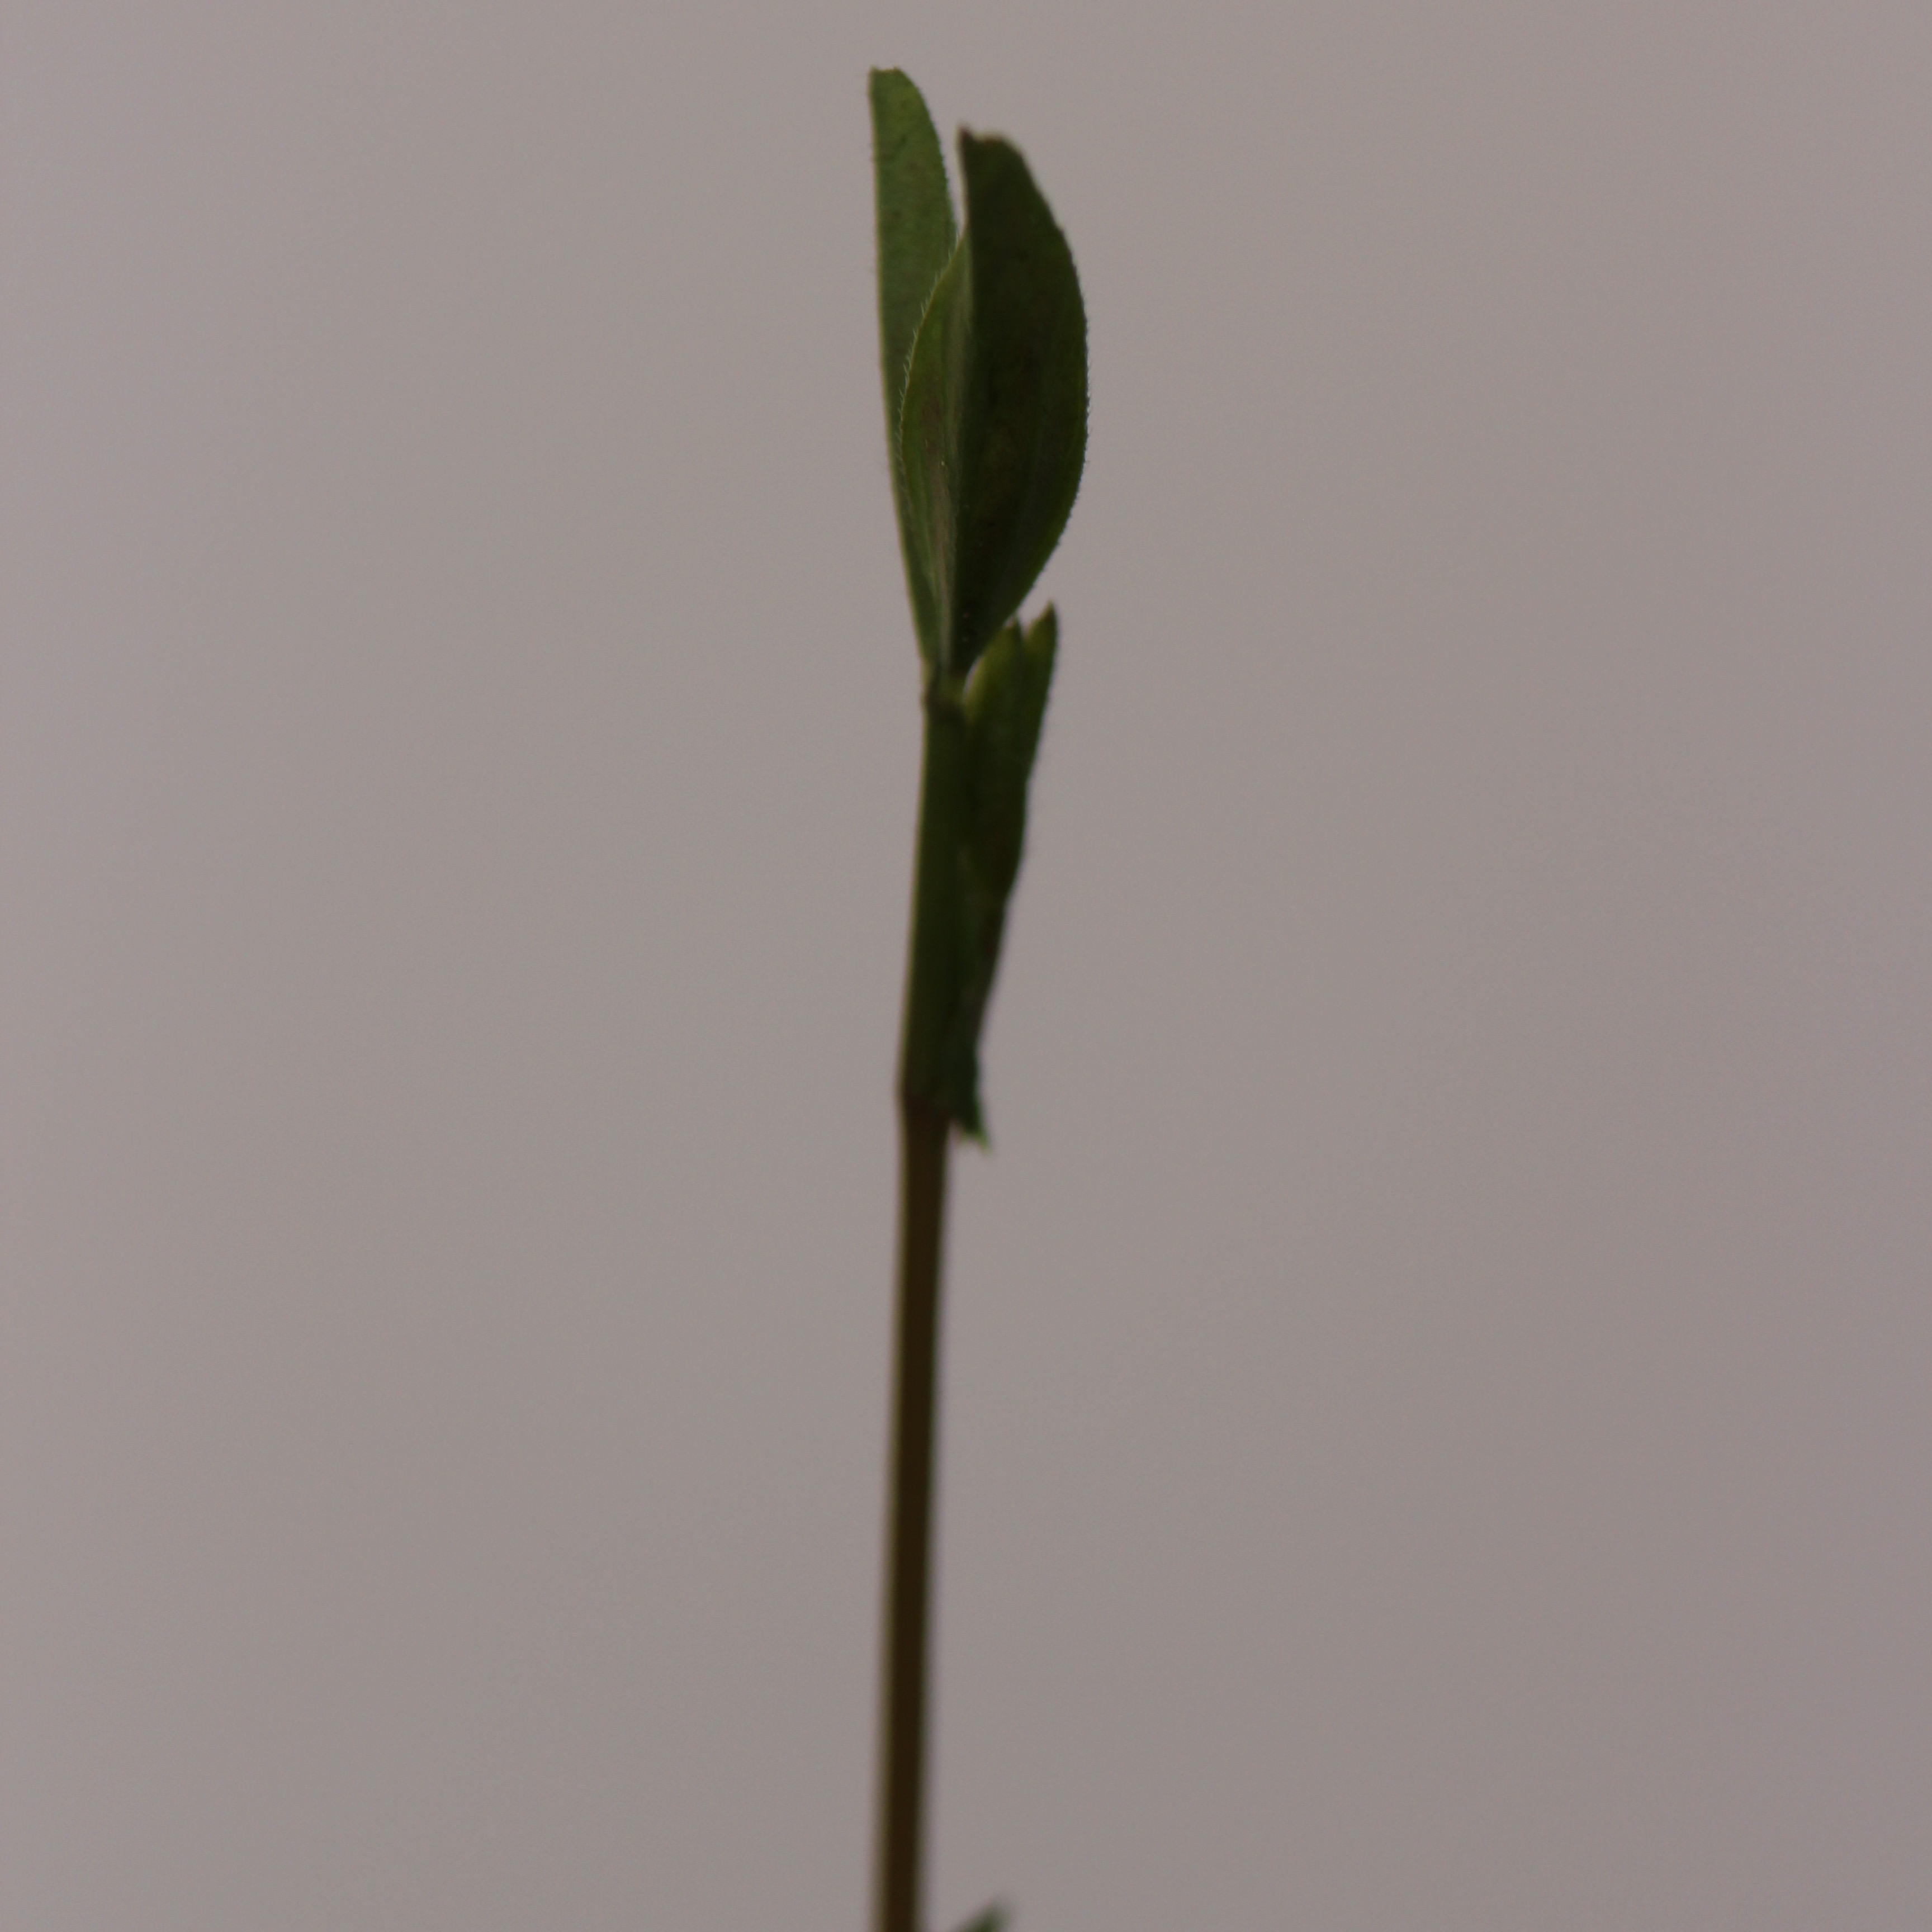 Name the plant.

Vicia sativa
